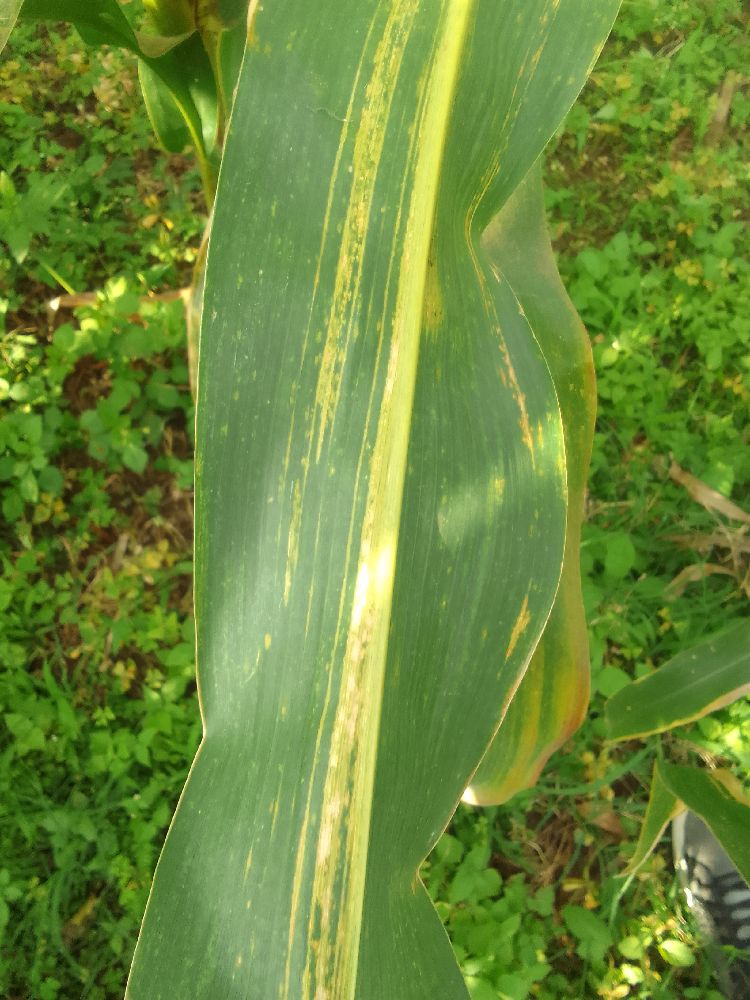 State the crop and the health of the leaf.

maize, maize lethal necrosis
